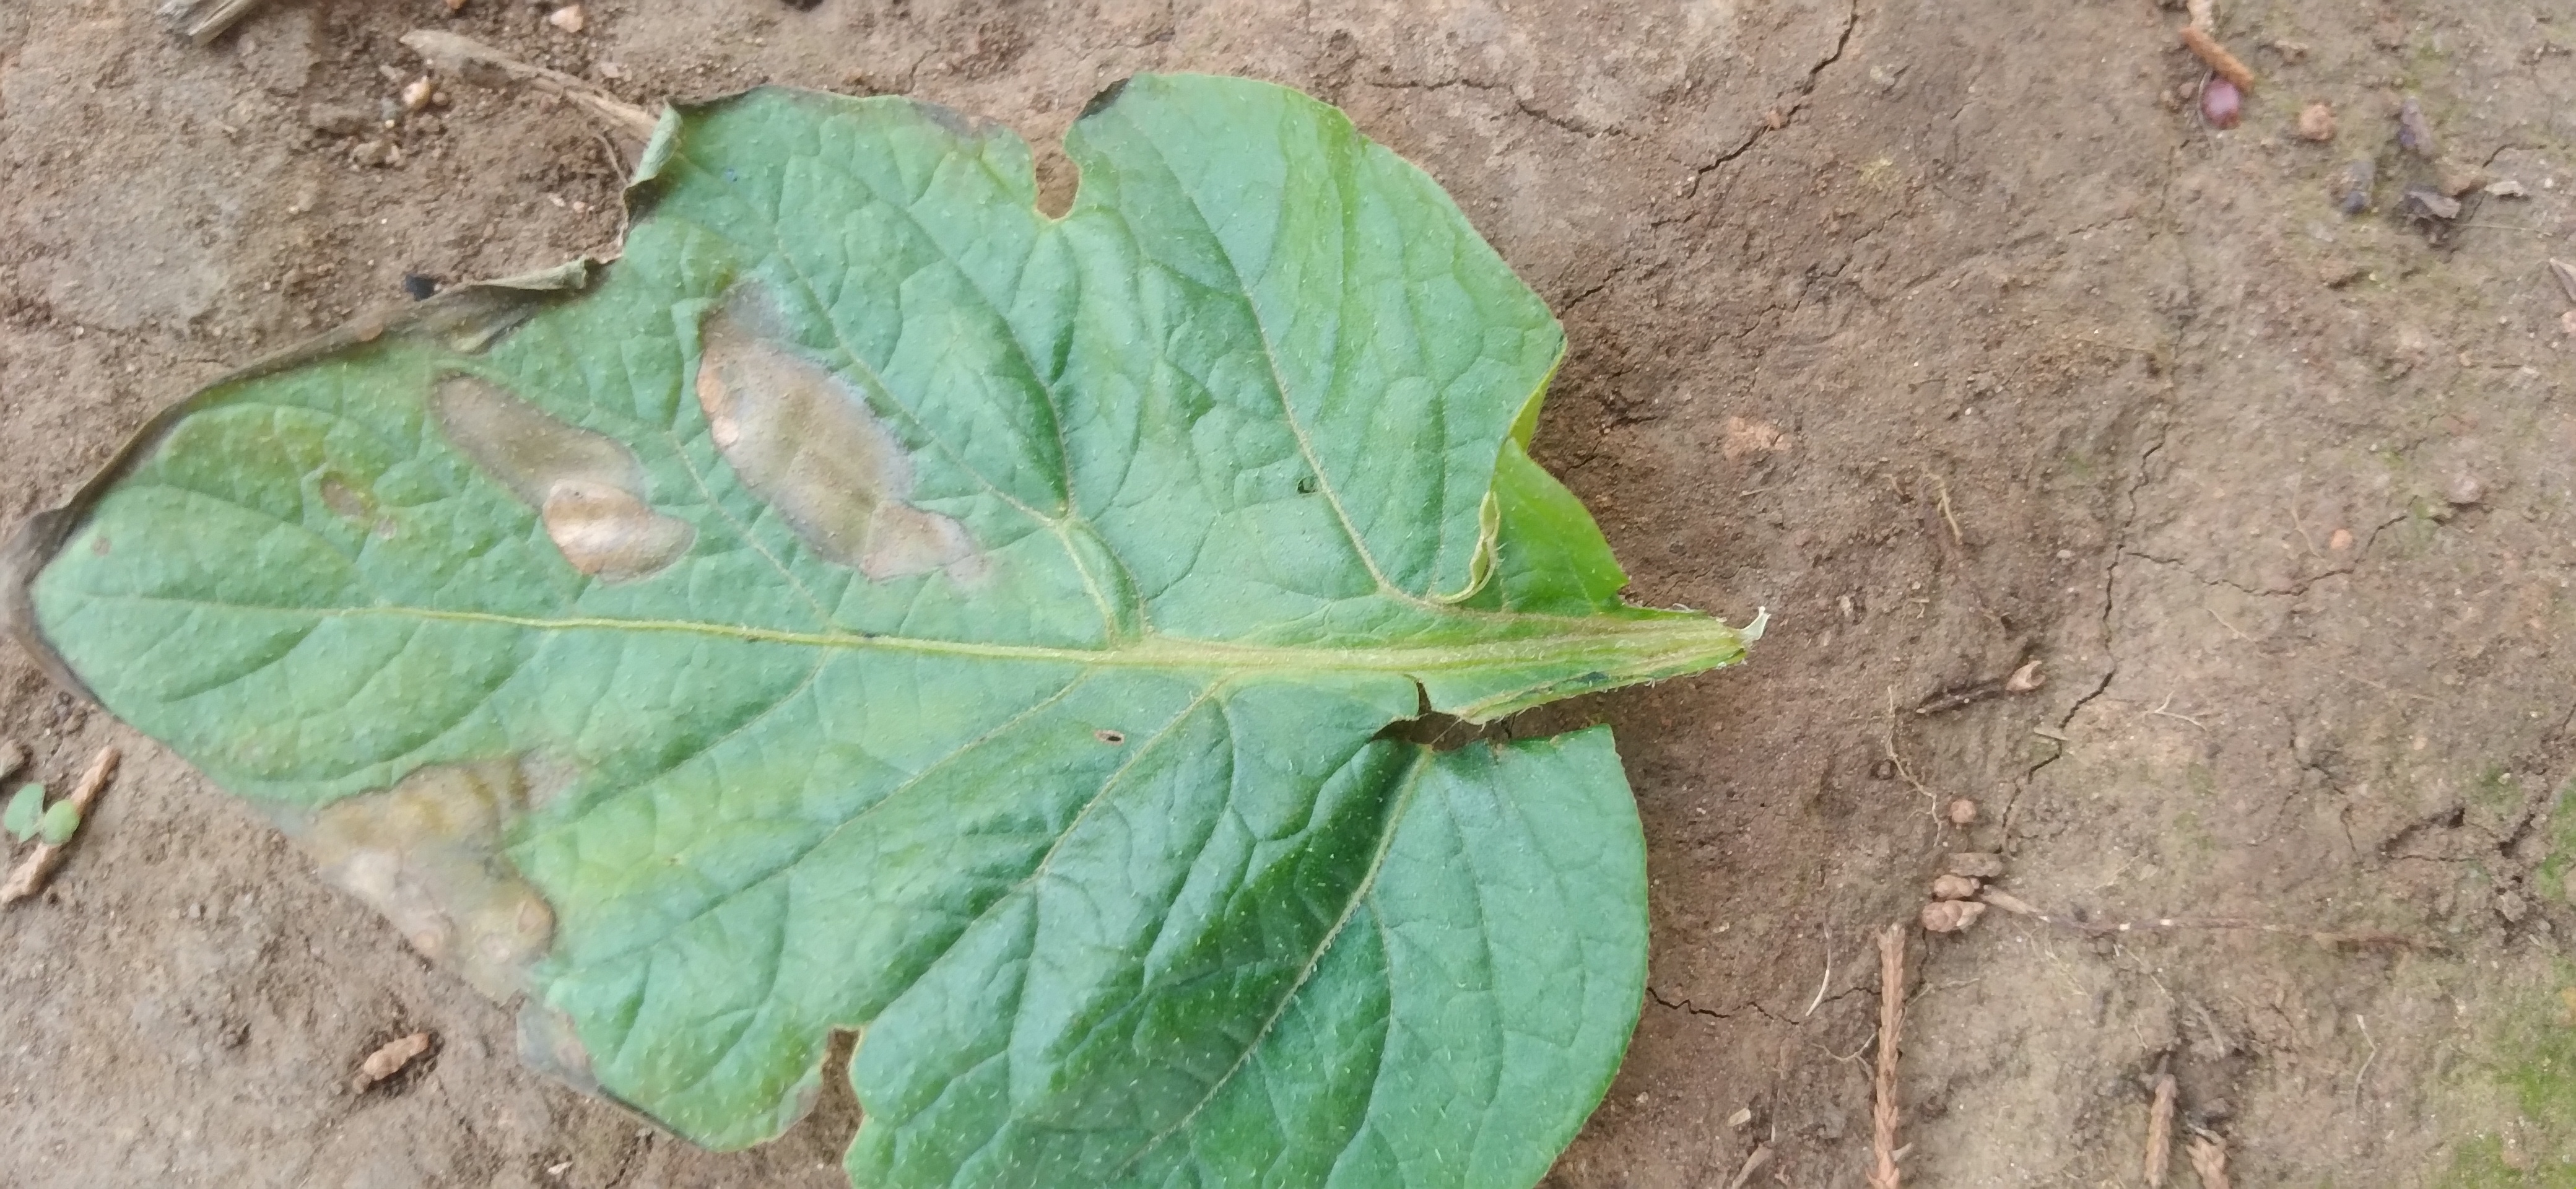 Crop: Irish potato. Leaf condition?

early blight
